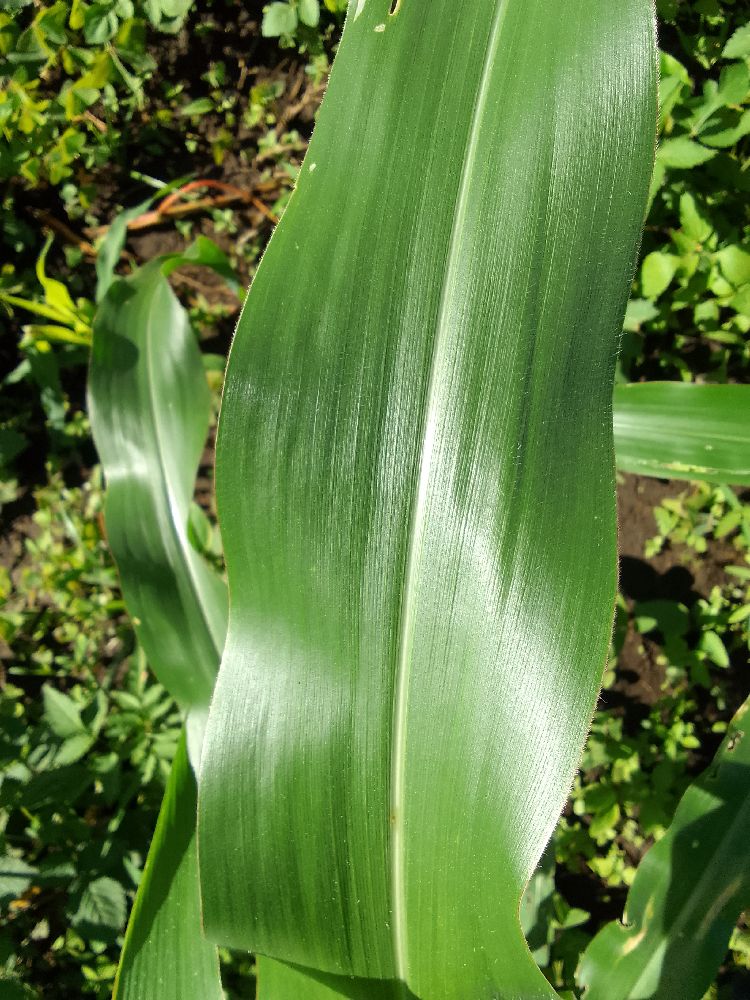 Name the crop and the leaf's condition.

maize, healthy
